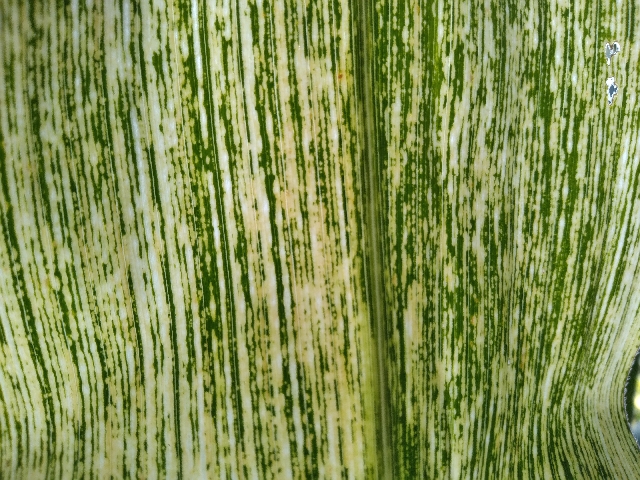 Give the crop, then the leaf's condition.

maize, maize streak virus
